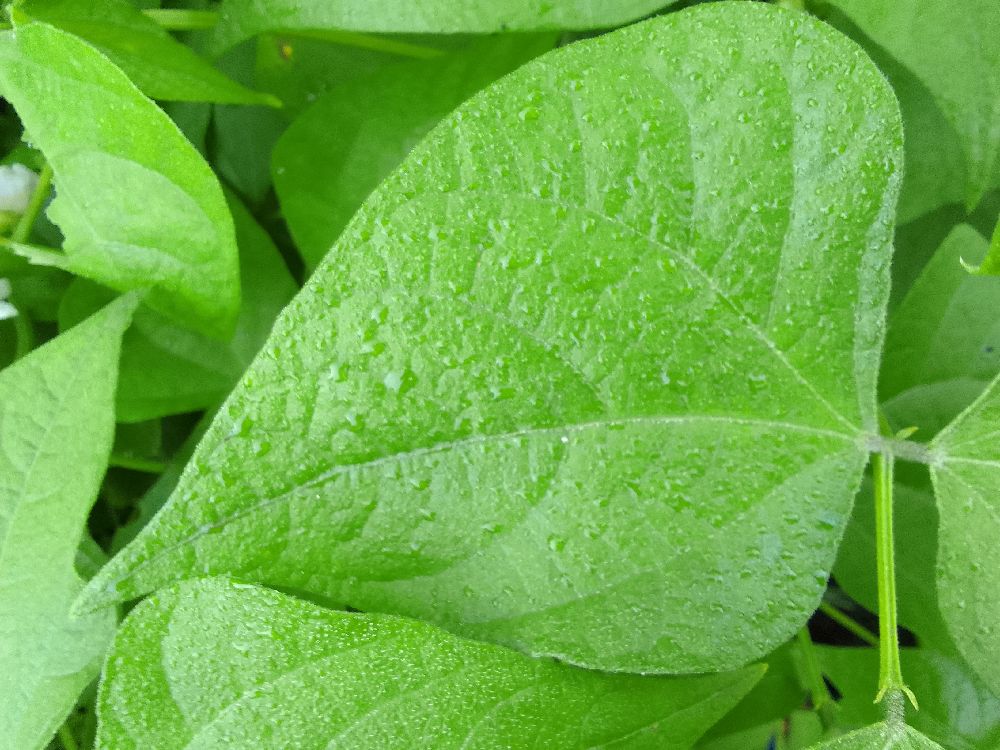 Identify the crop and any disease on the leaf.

common bean, healthy
